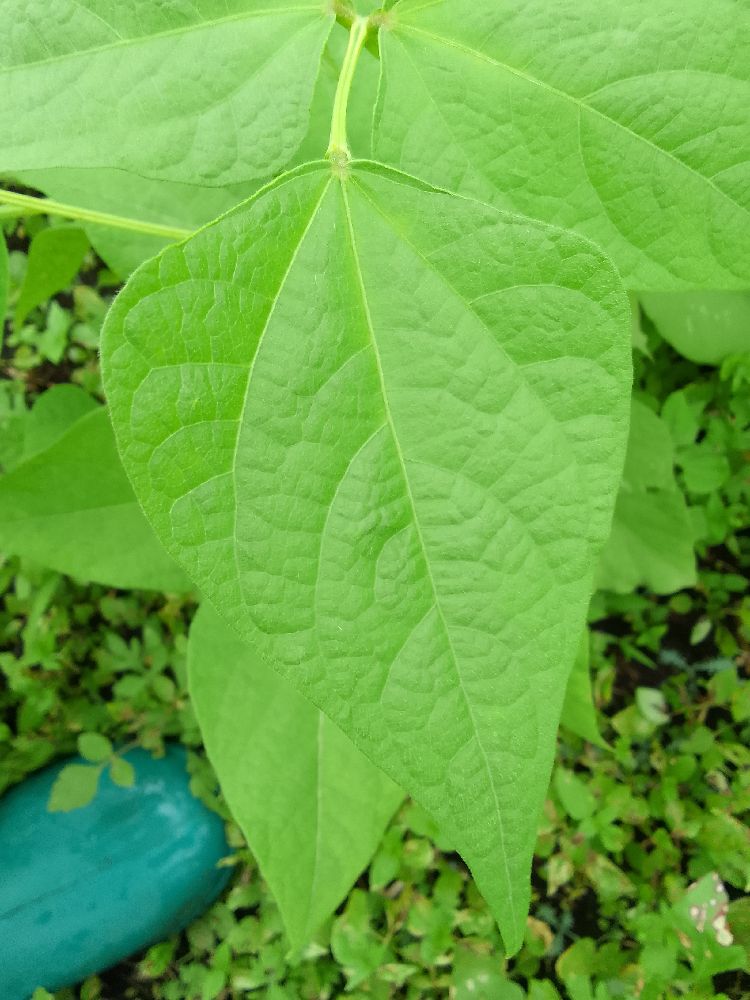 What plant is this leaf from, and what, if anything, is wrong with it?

common bean, healthy
